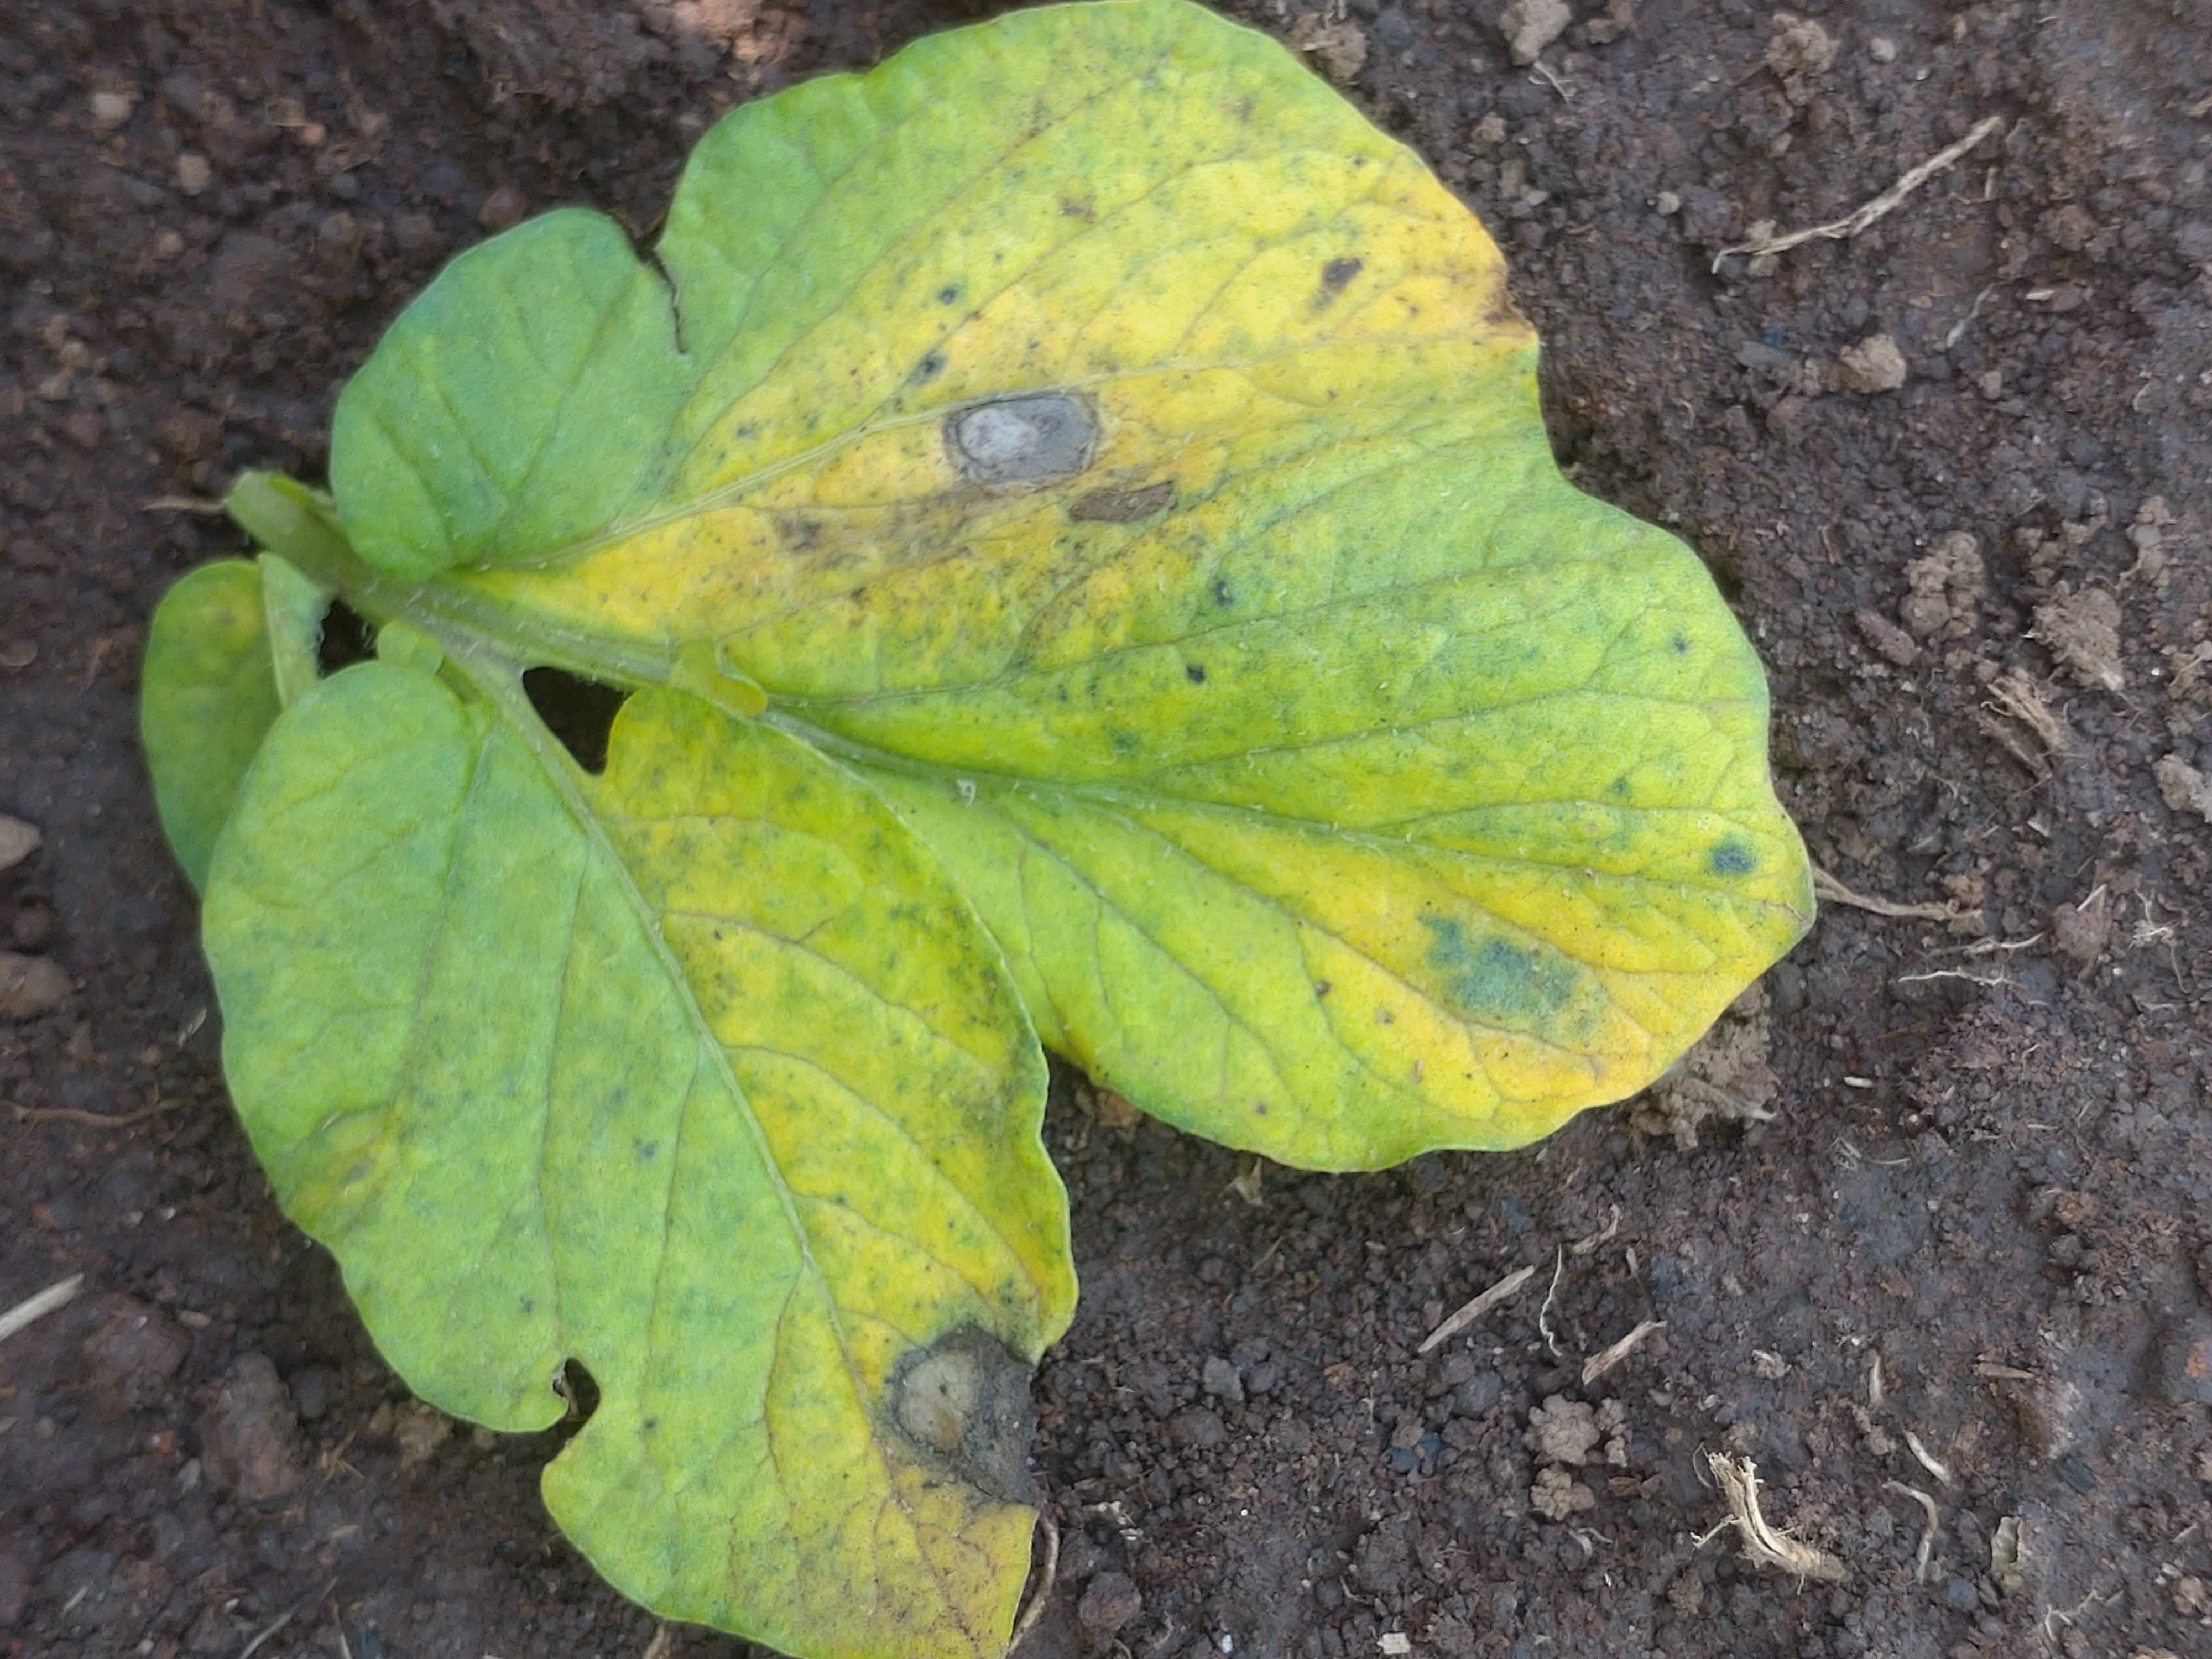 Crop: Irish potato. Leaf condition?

late blight
